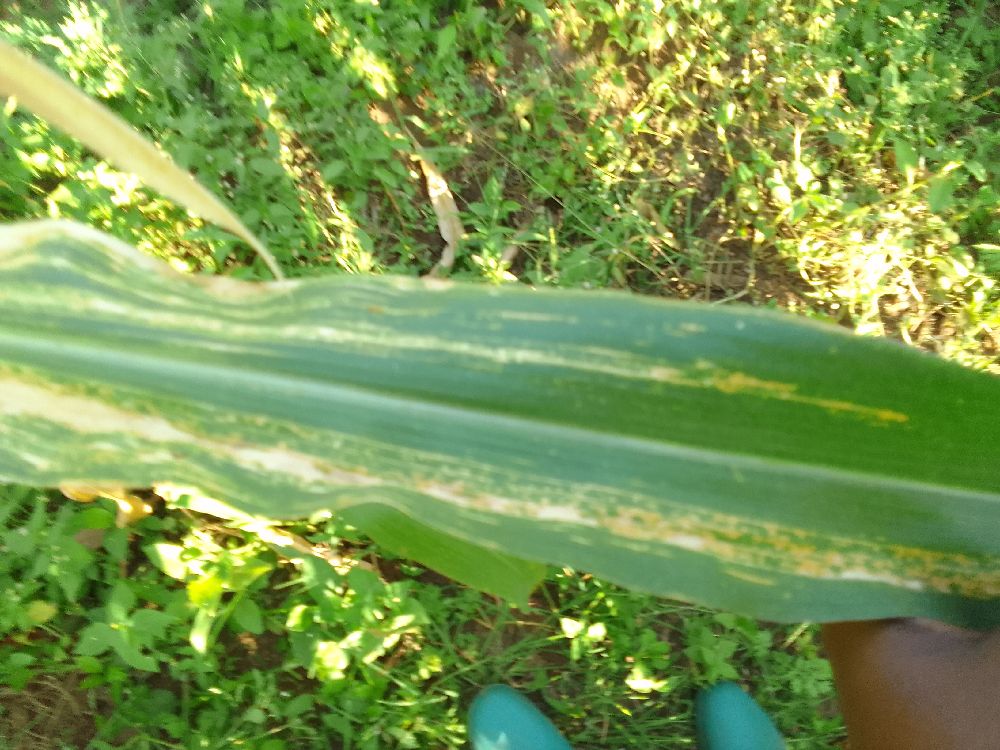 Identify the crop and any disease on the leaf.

maize, maize lethal necrosis
